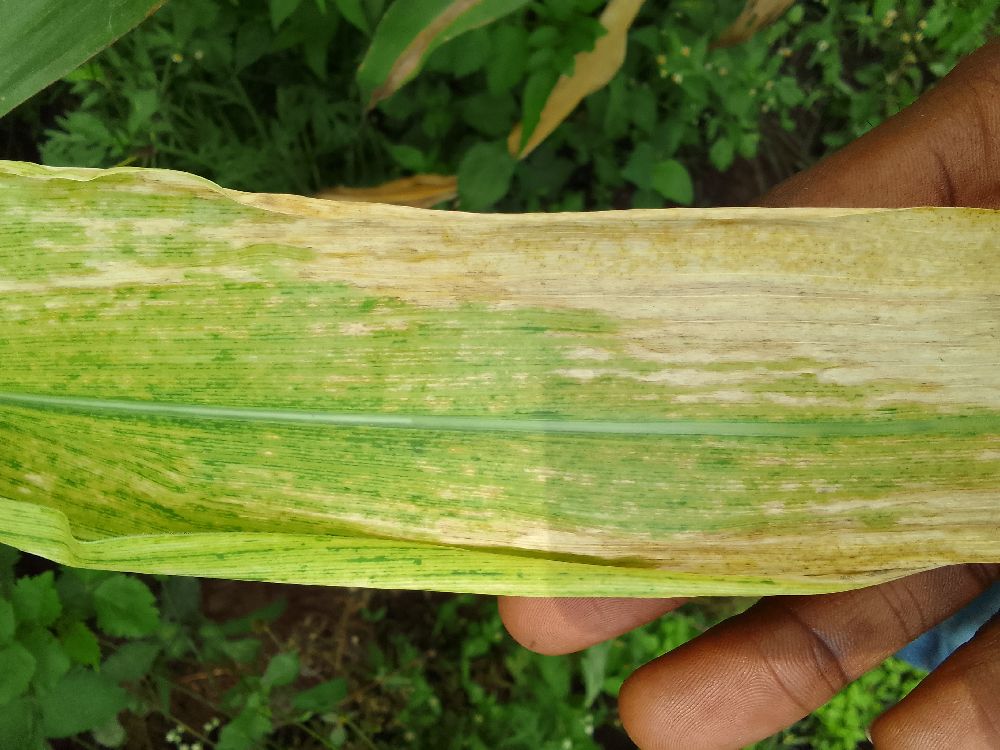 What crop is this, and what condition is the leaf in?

maize, maize lethal necrosis
